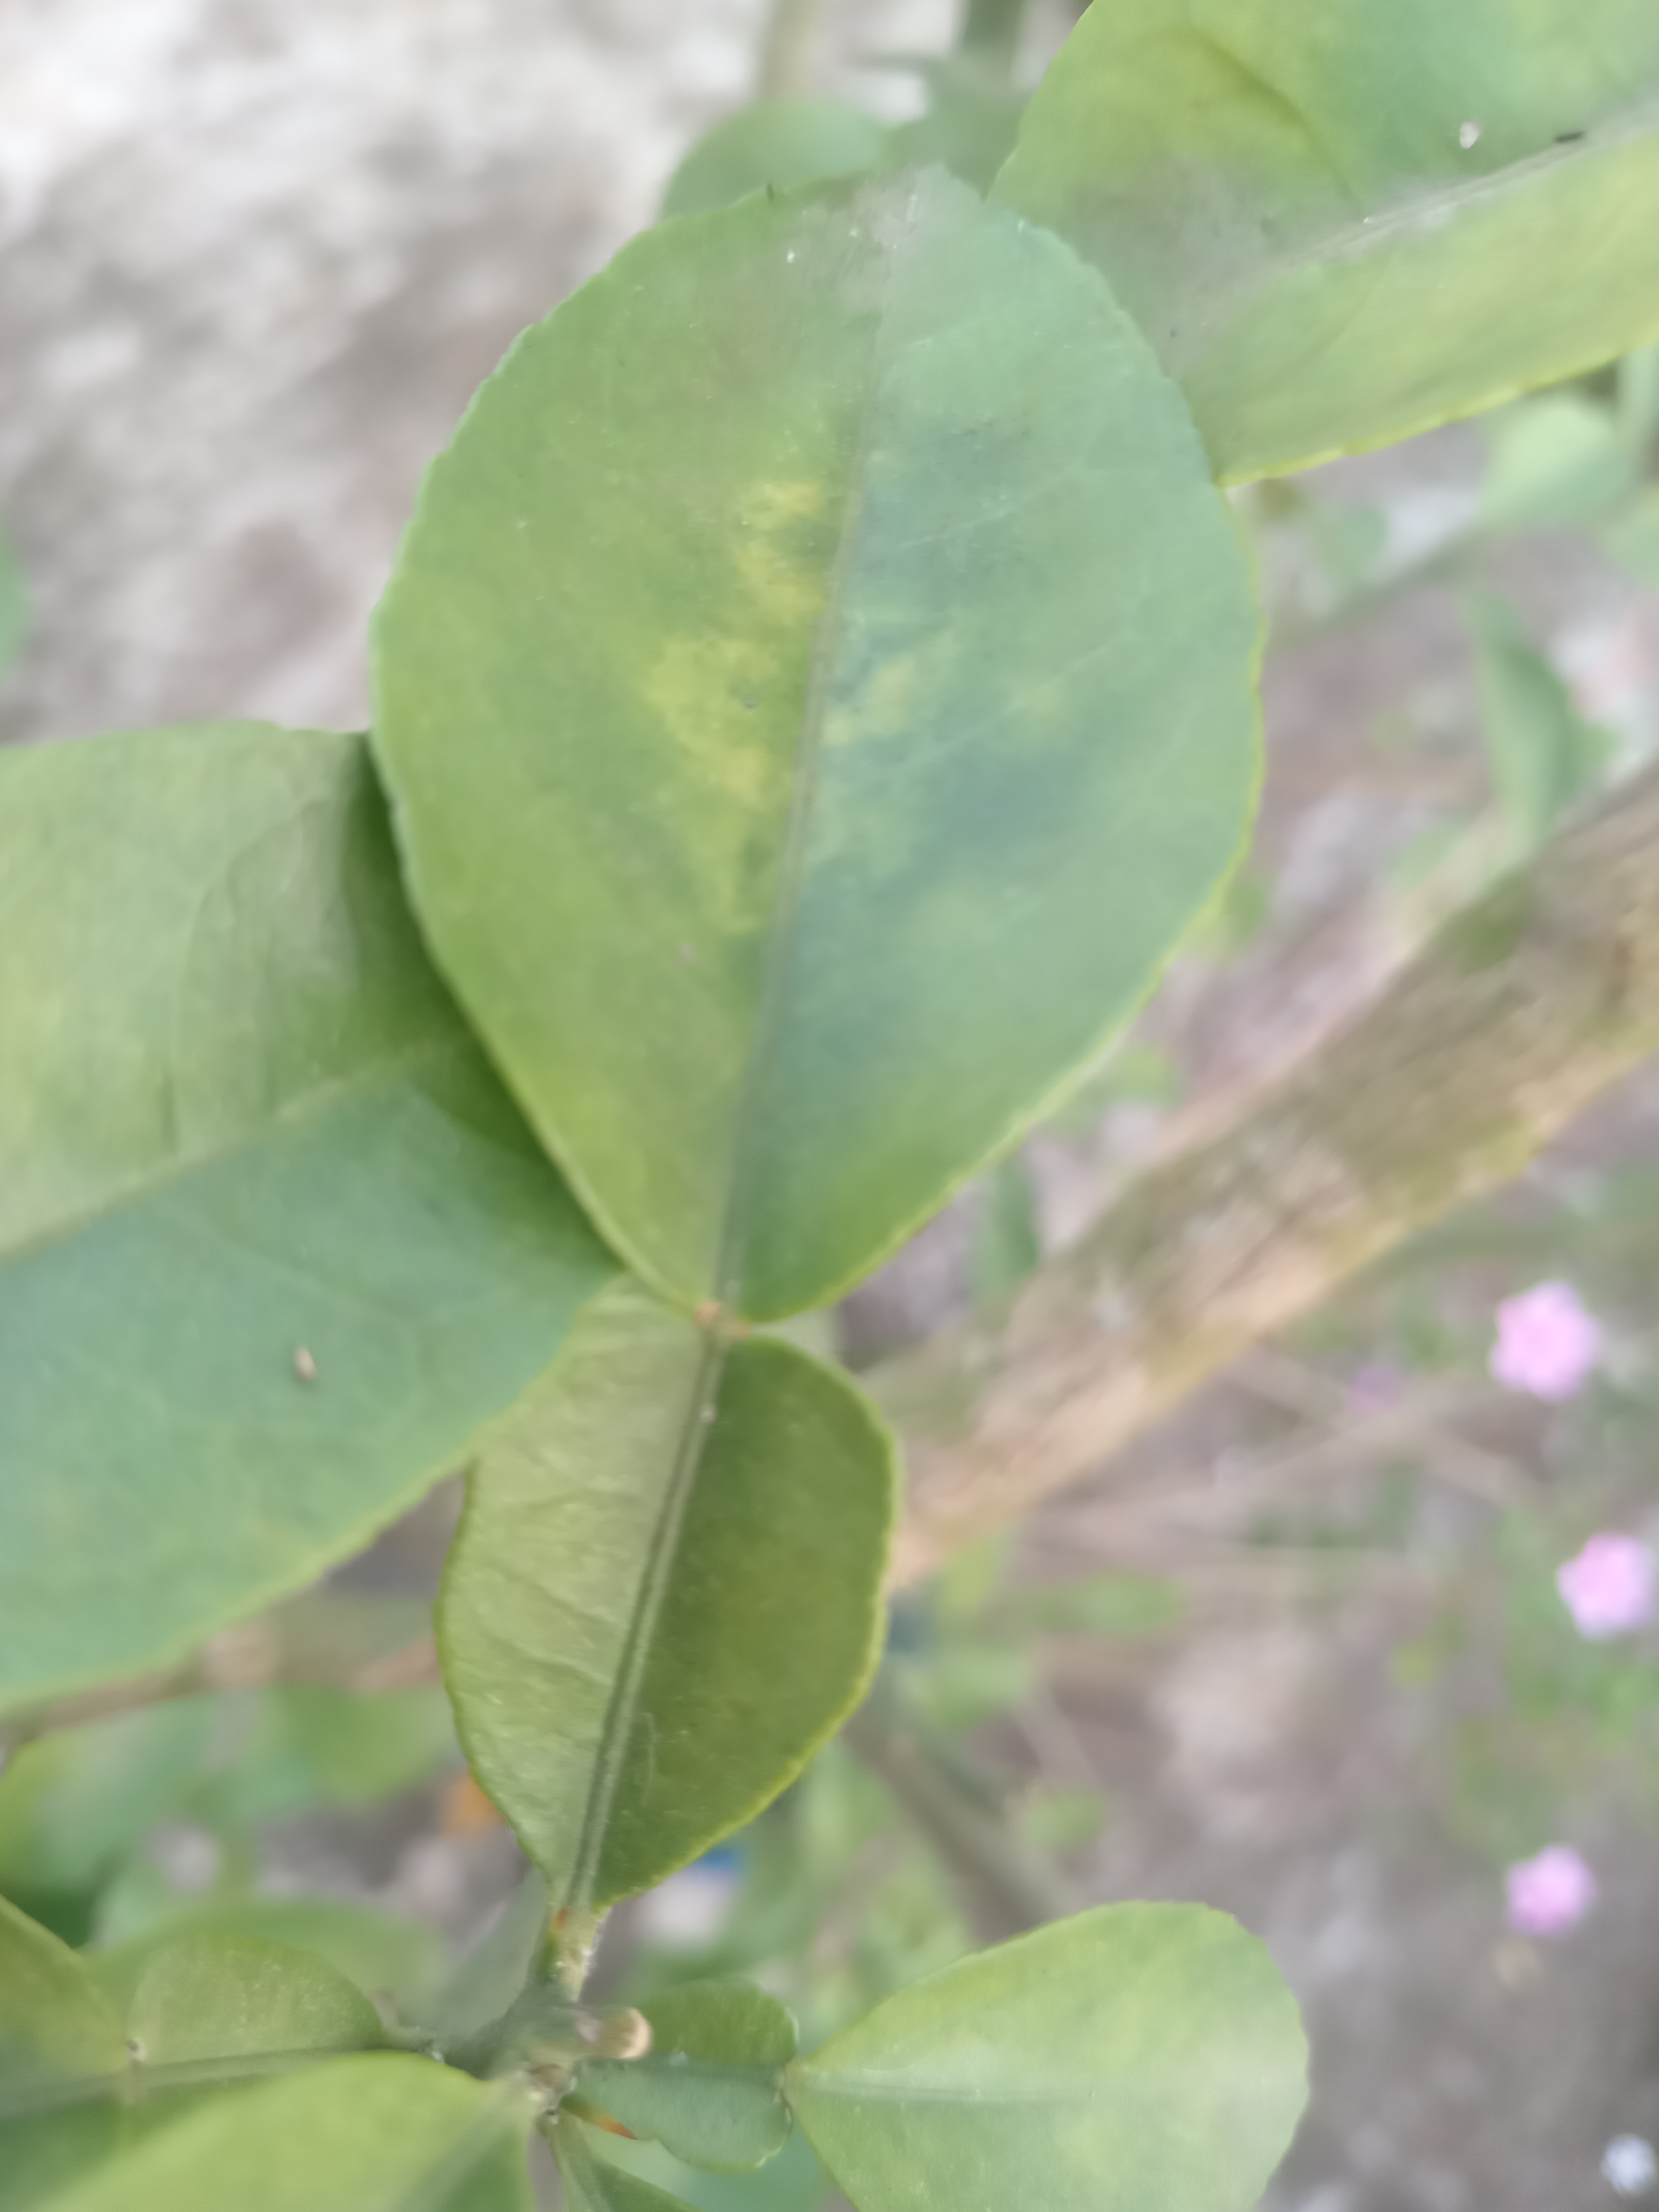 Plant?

lemon
